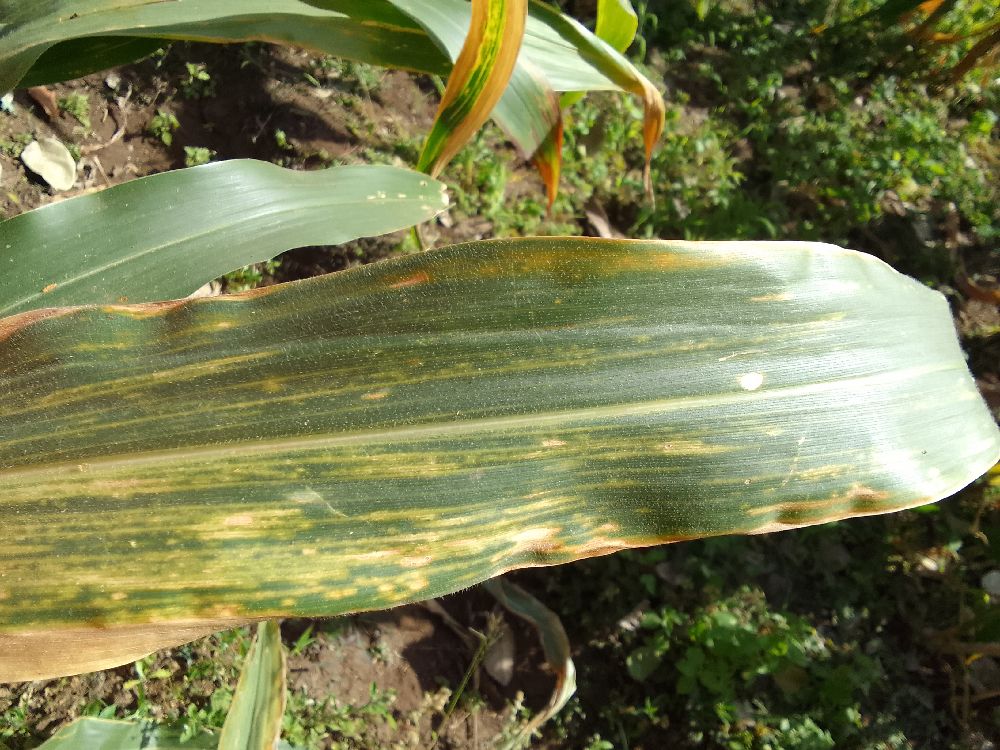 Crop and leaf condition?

maize, maize lethal necrosis
